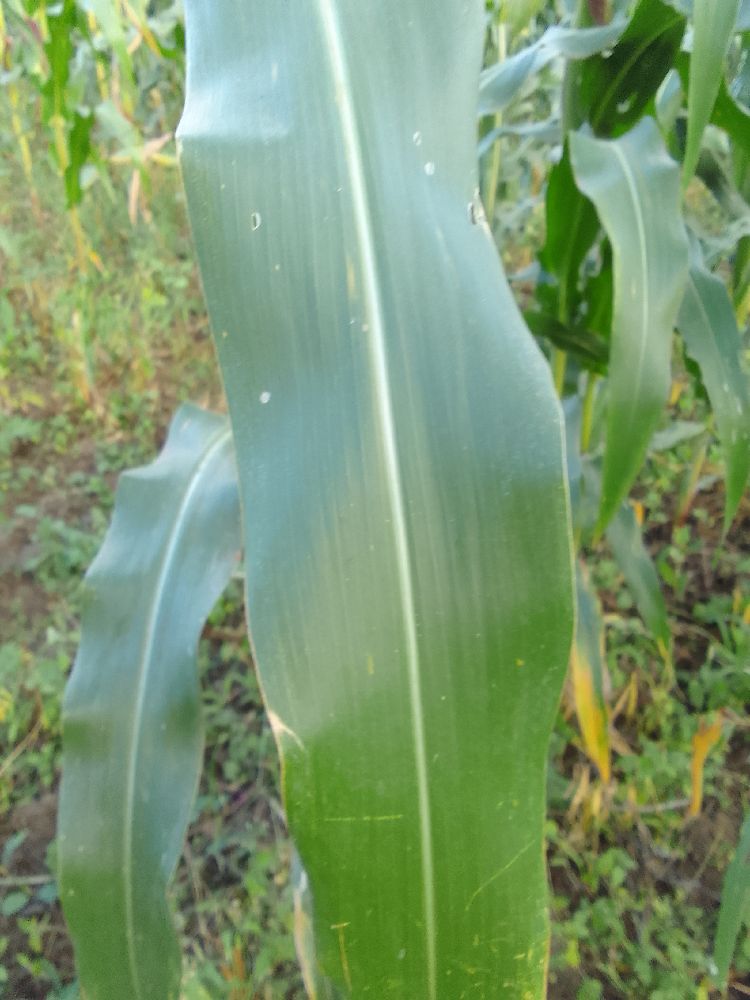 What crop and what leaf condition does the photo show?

maize, healthy
